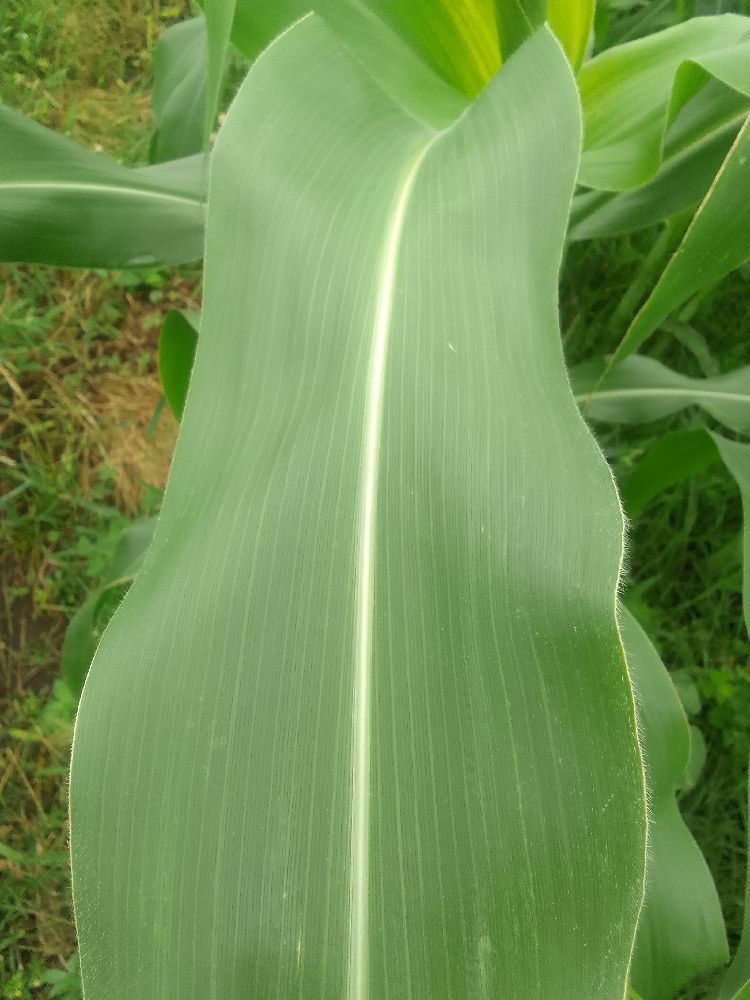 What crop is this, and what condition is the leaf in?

maize, healthy
